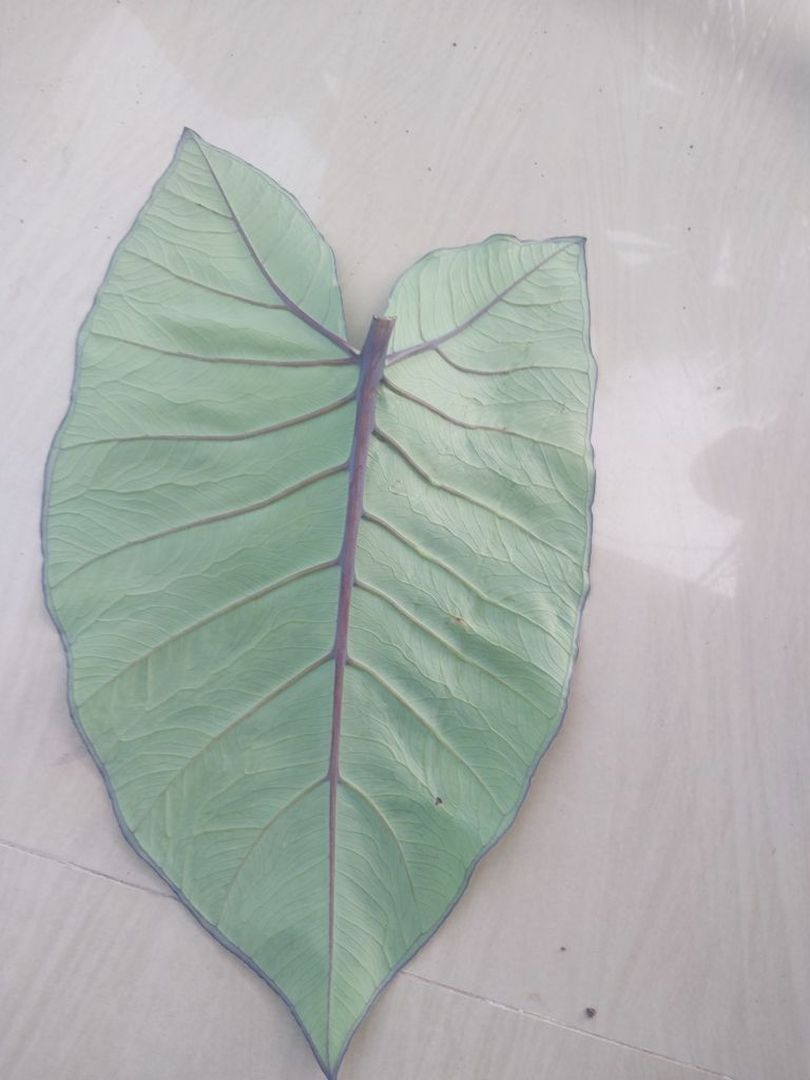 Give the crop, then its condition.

taro, healthy
